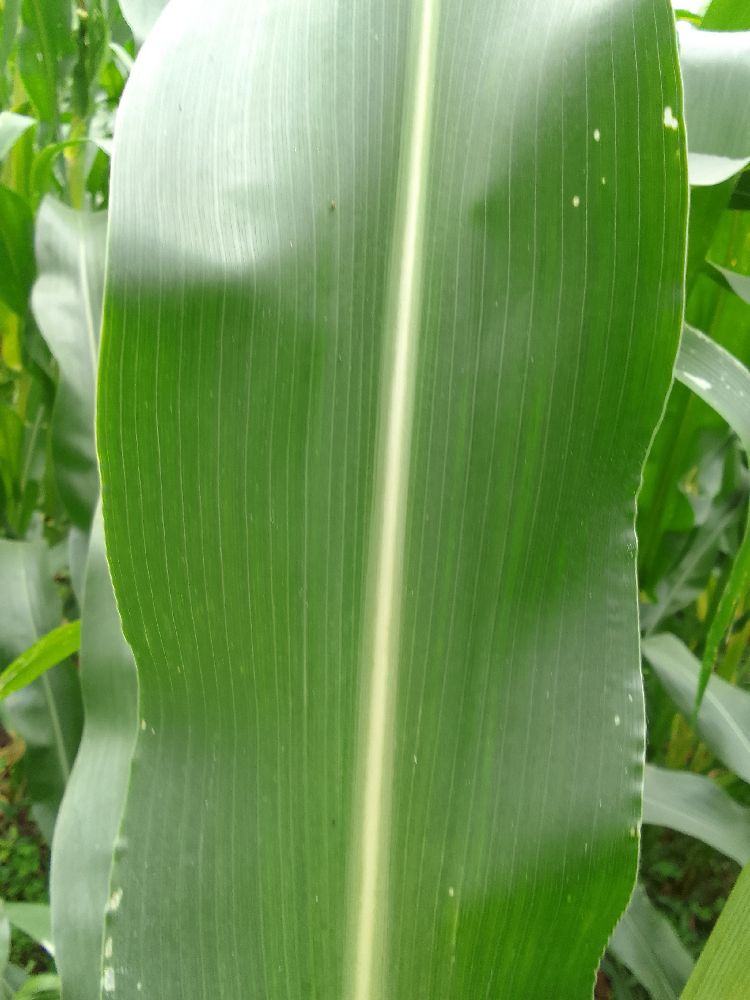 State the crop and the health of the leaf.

maize, healthy
